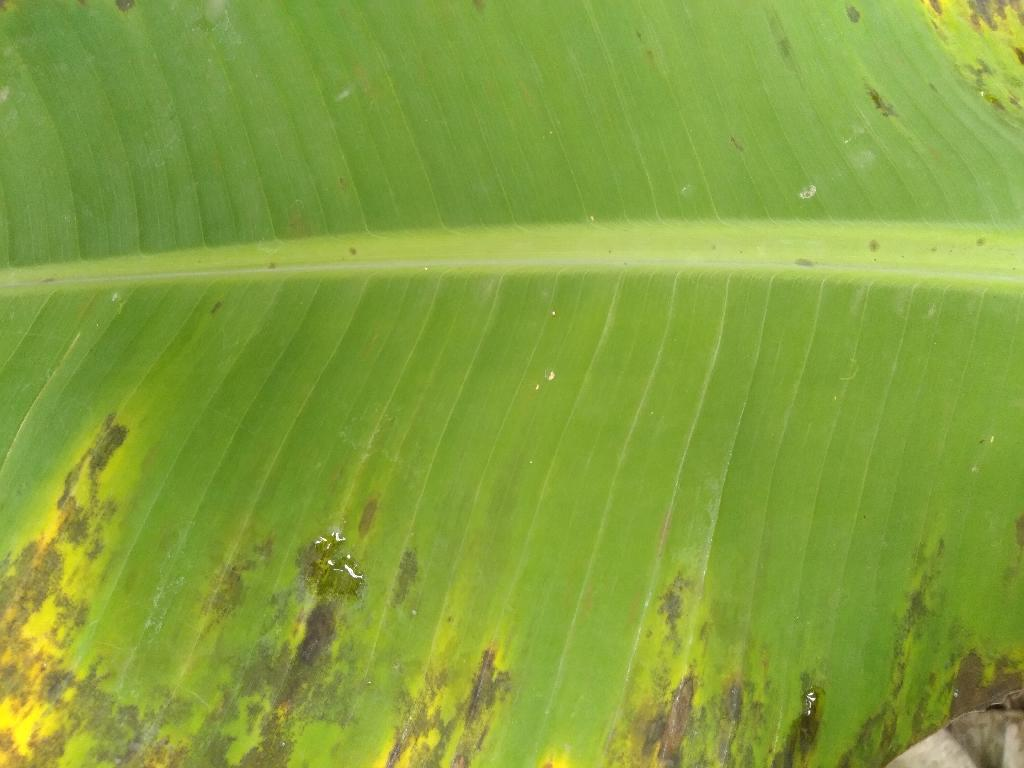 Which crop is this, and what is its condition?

banana, black sigatoka
